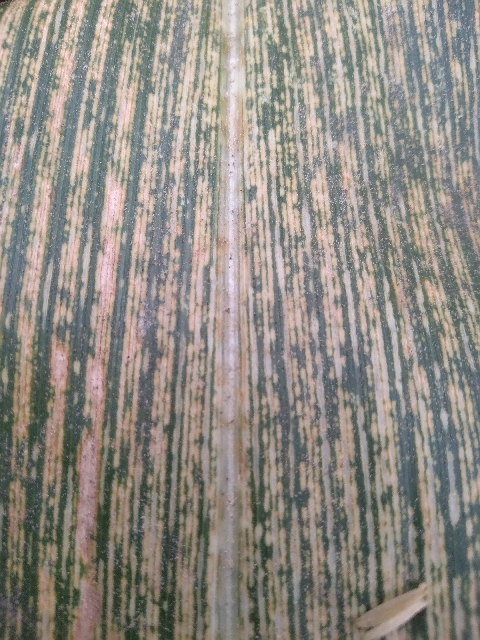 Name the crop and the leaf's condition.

maize, maize streak virus
